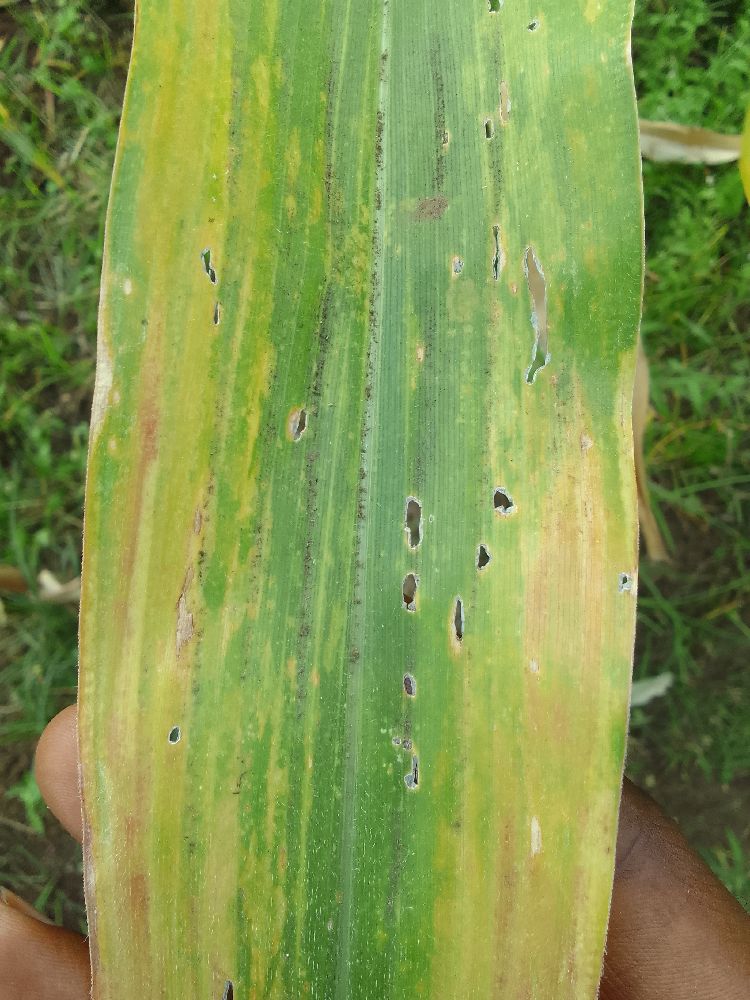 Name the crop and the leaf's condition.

maize, maize lethal necrosis
